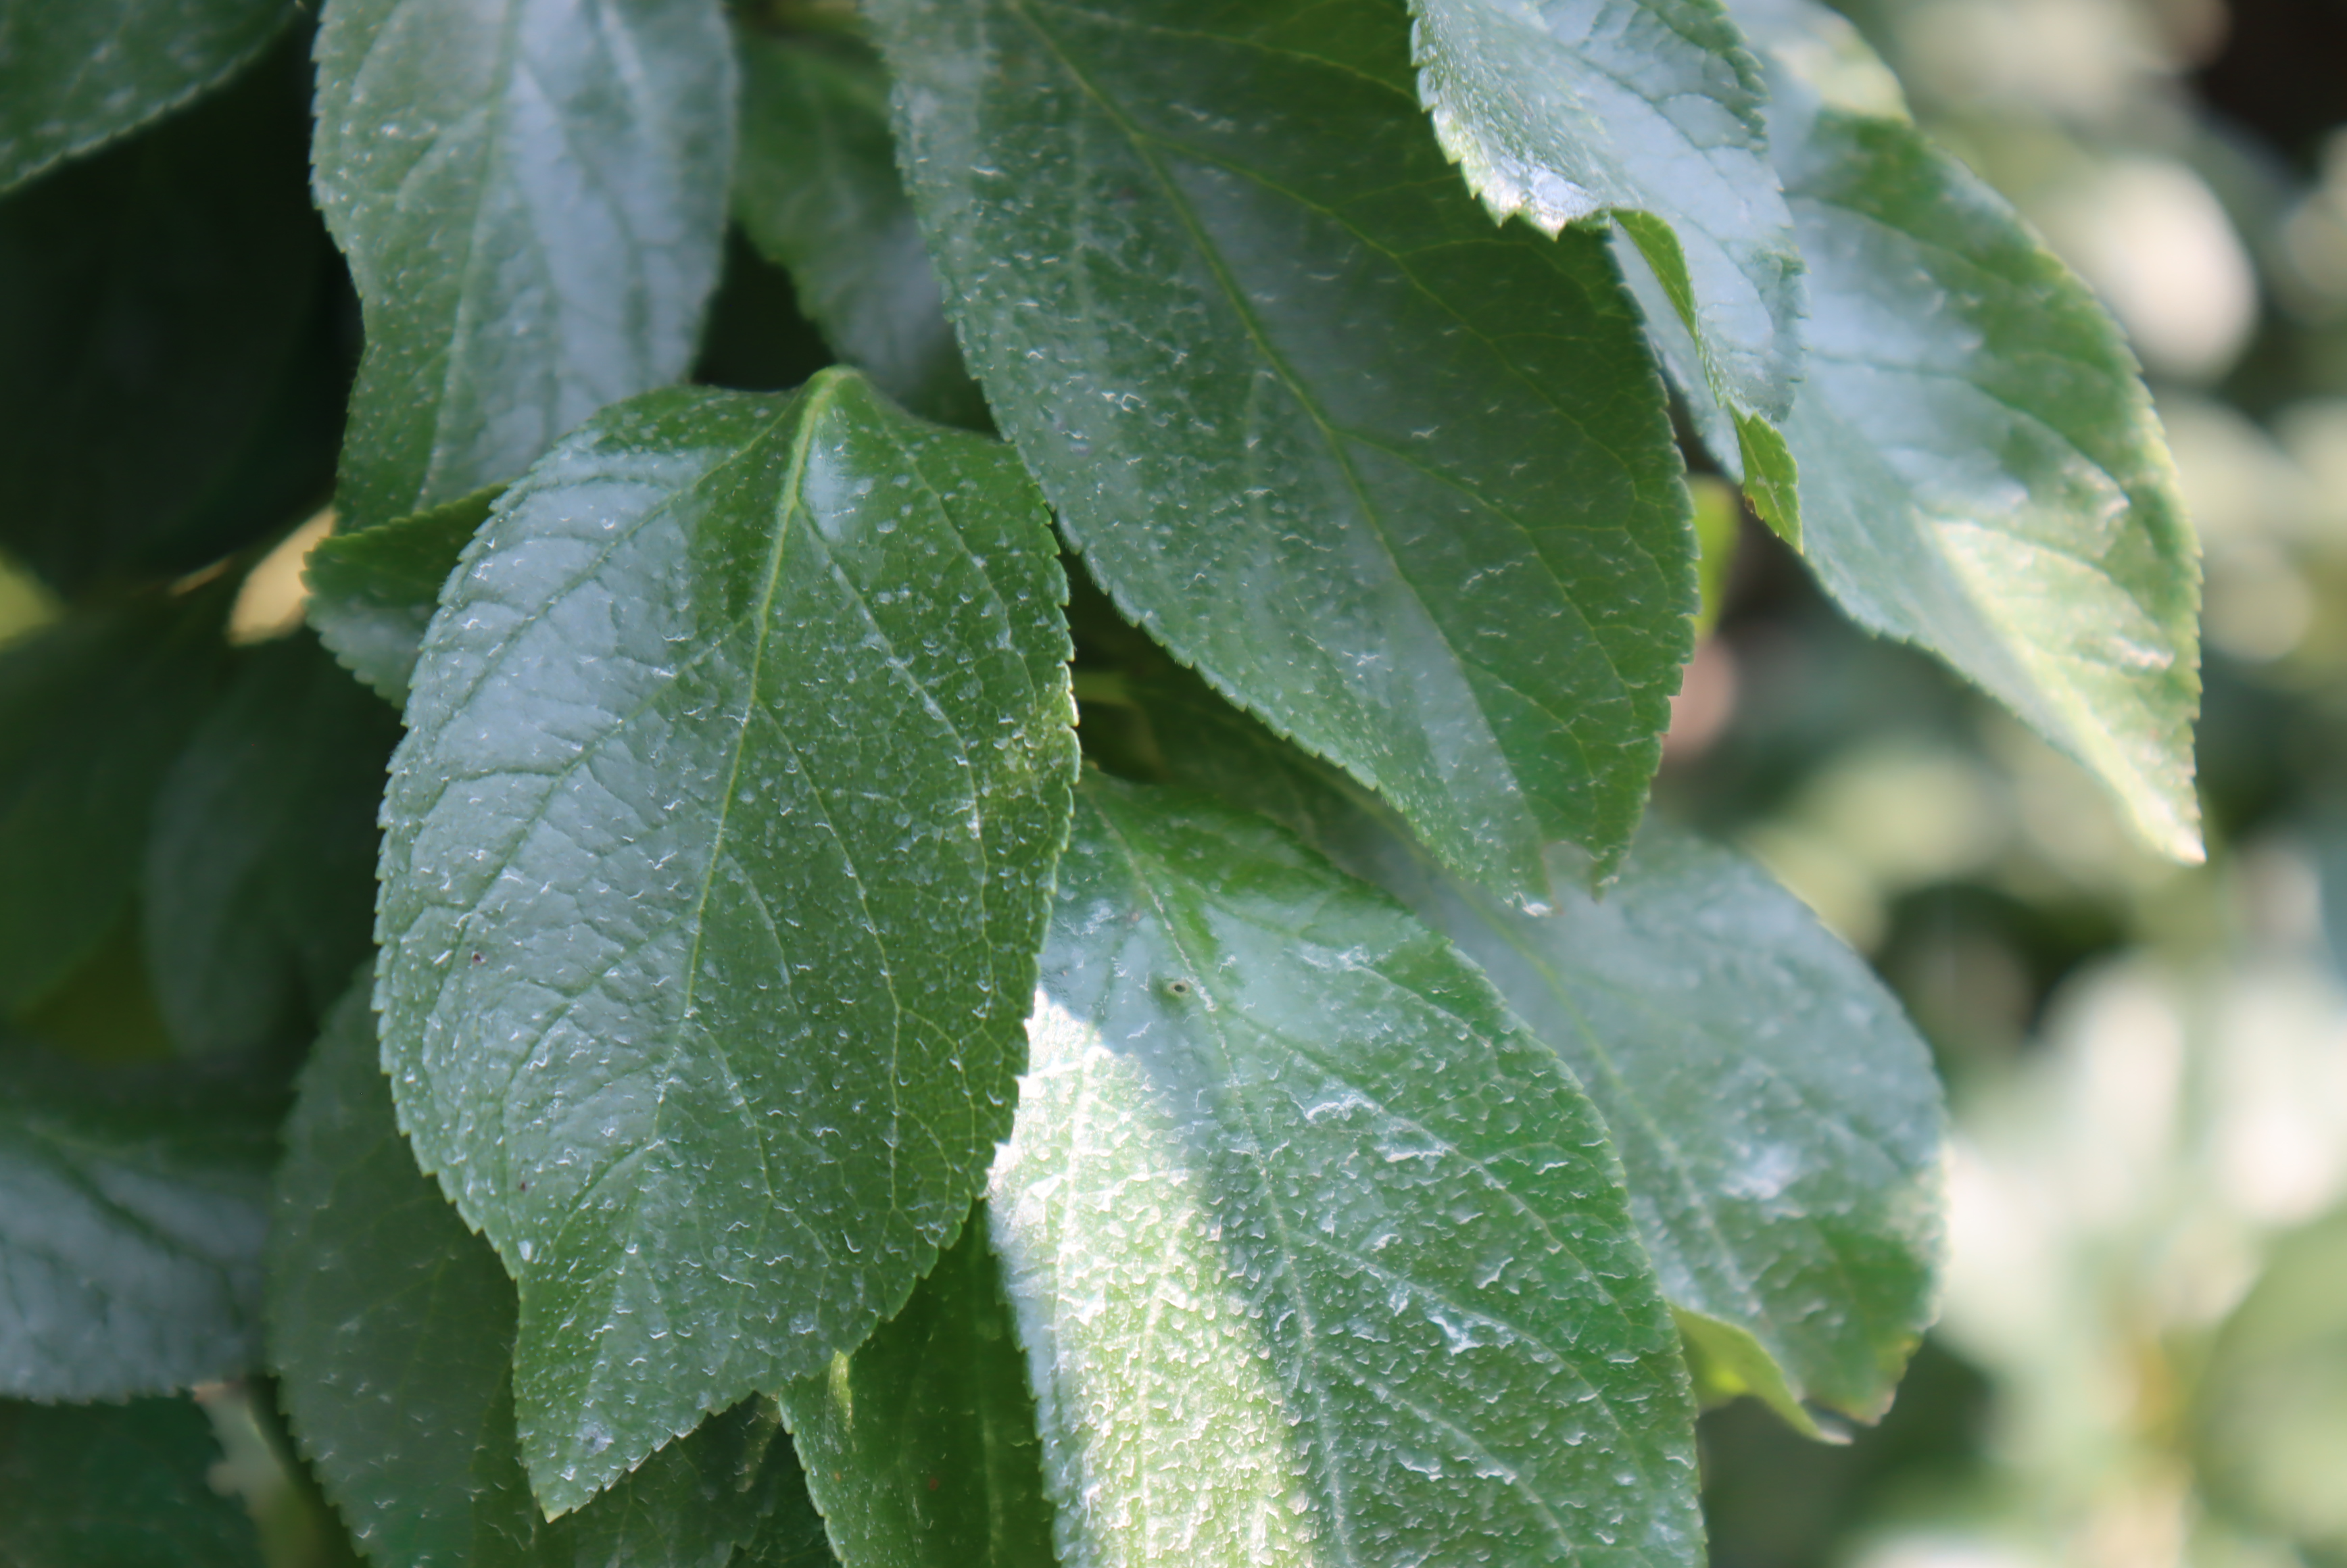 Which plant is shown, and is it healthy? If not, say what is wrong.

plum, healthy
